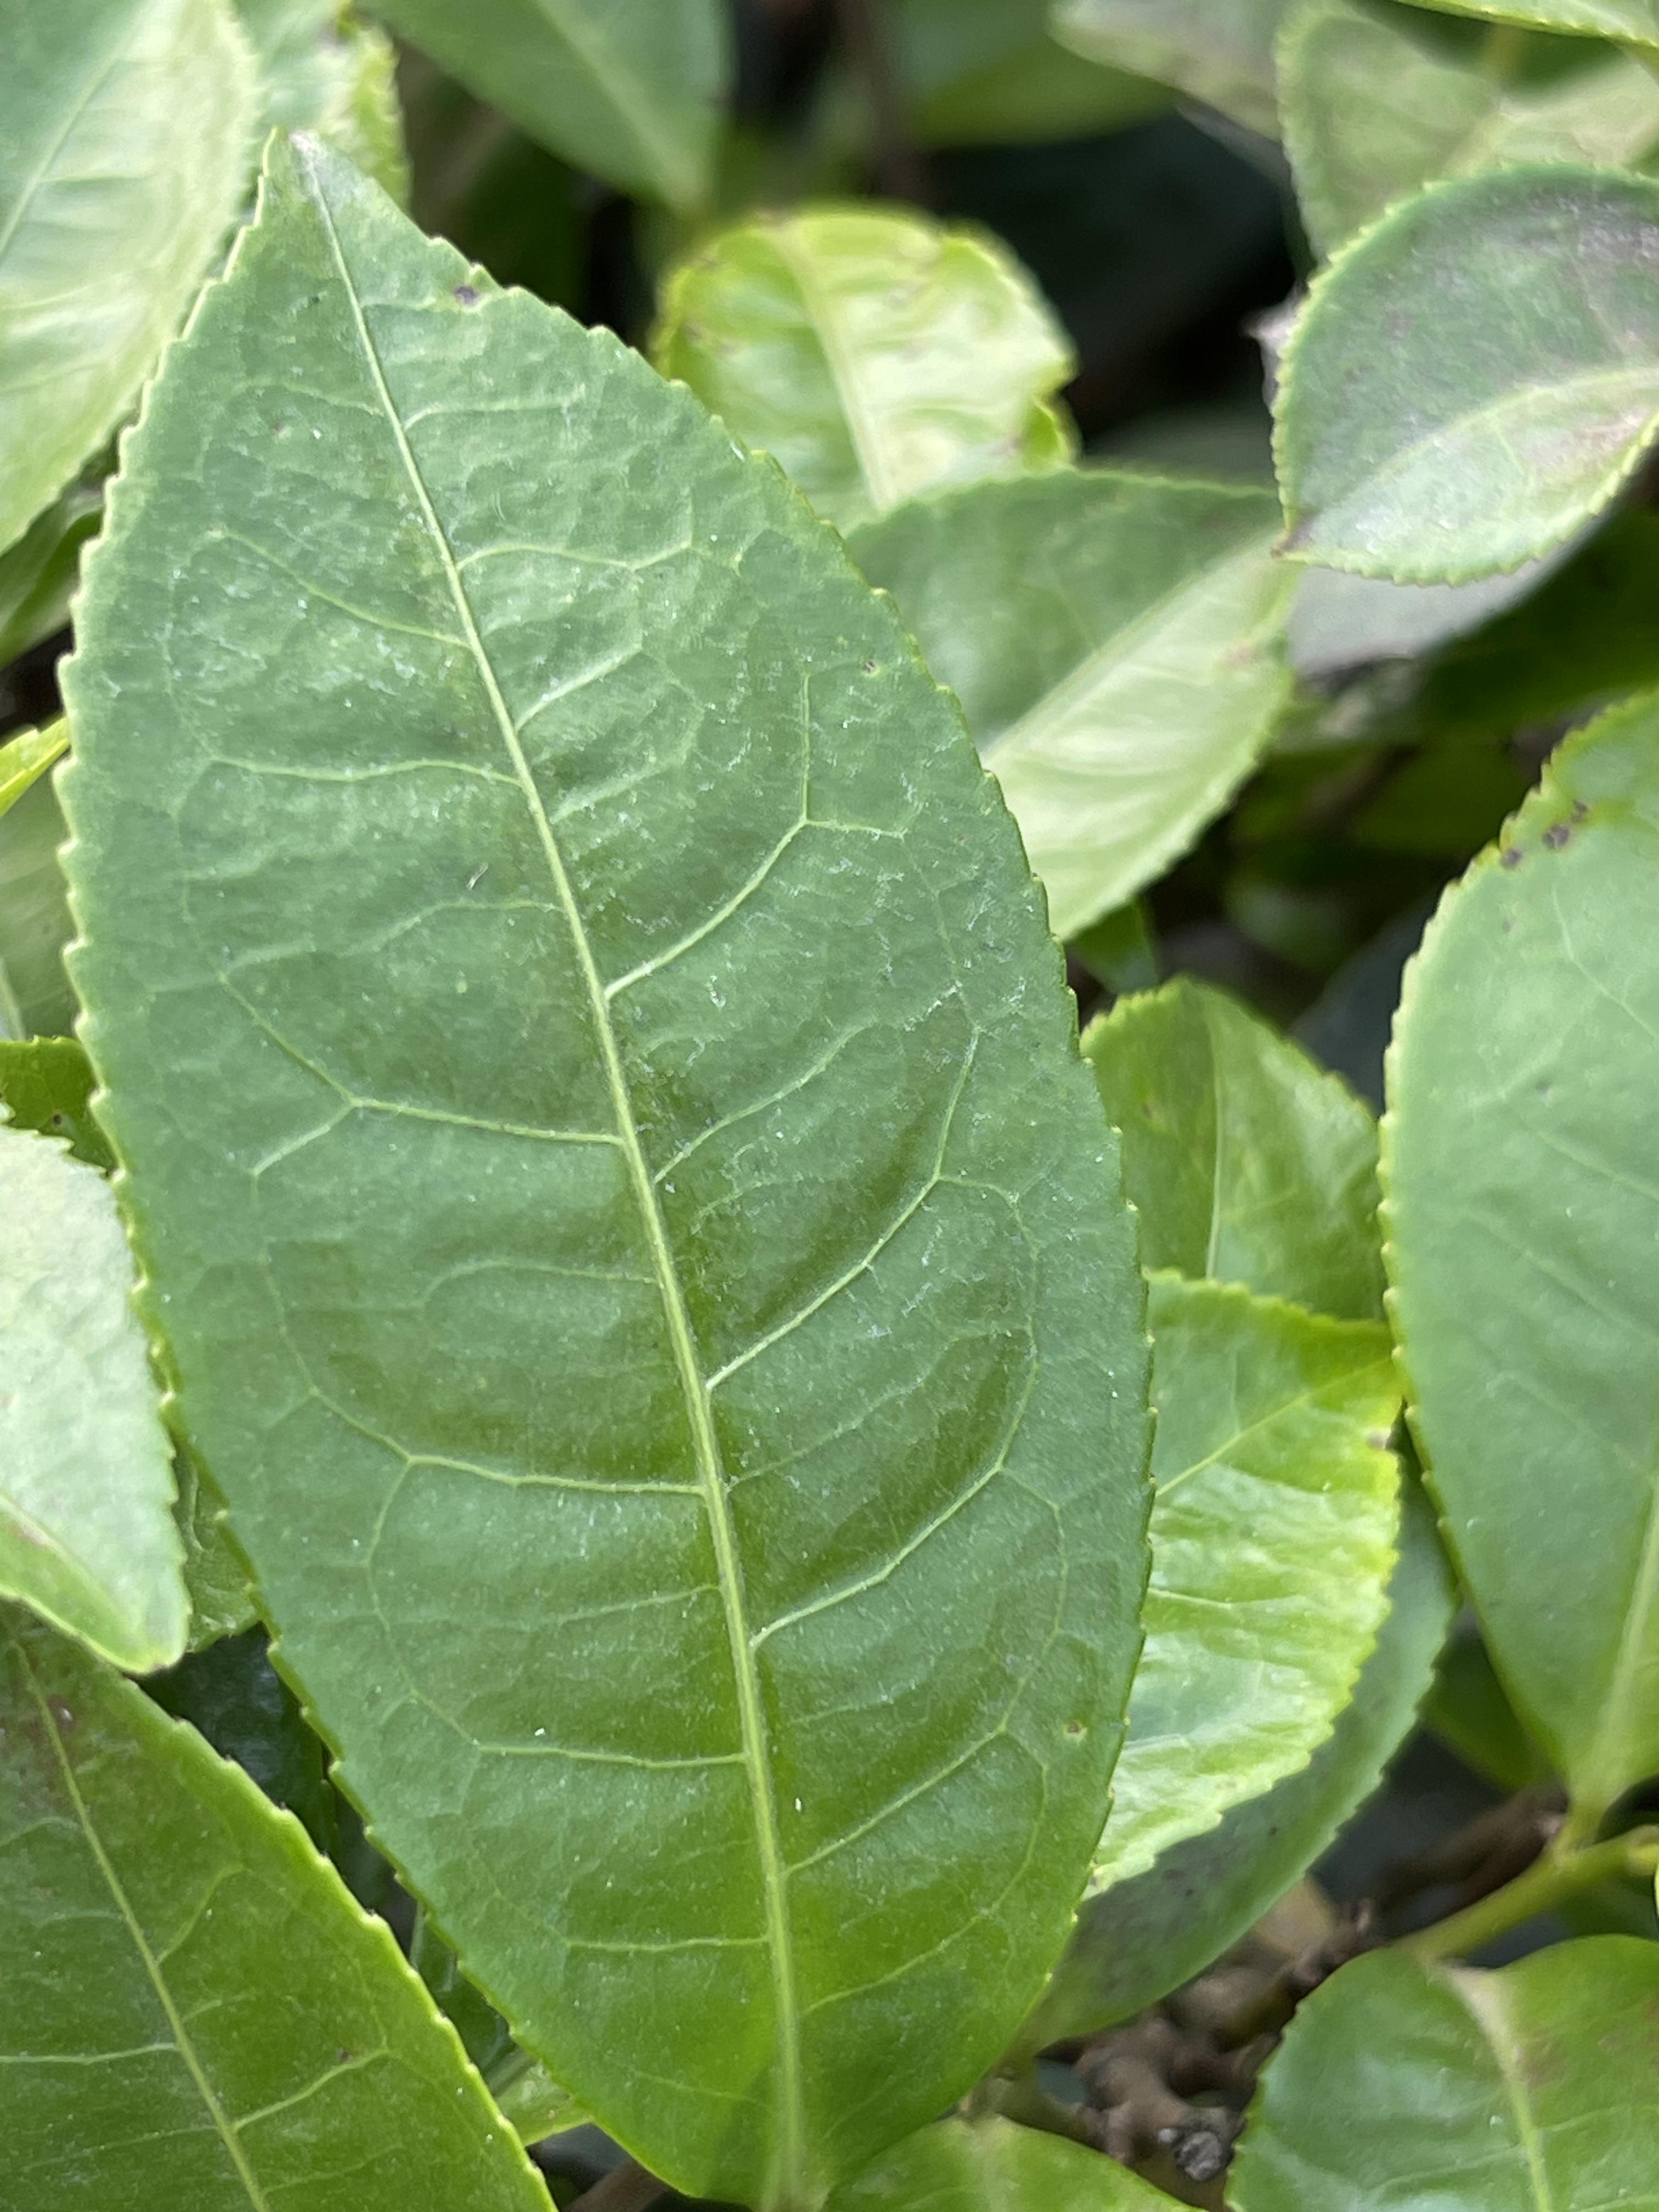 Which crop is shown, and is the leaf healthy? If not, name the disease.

tea, healthy leaf
